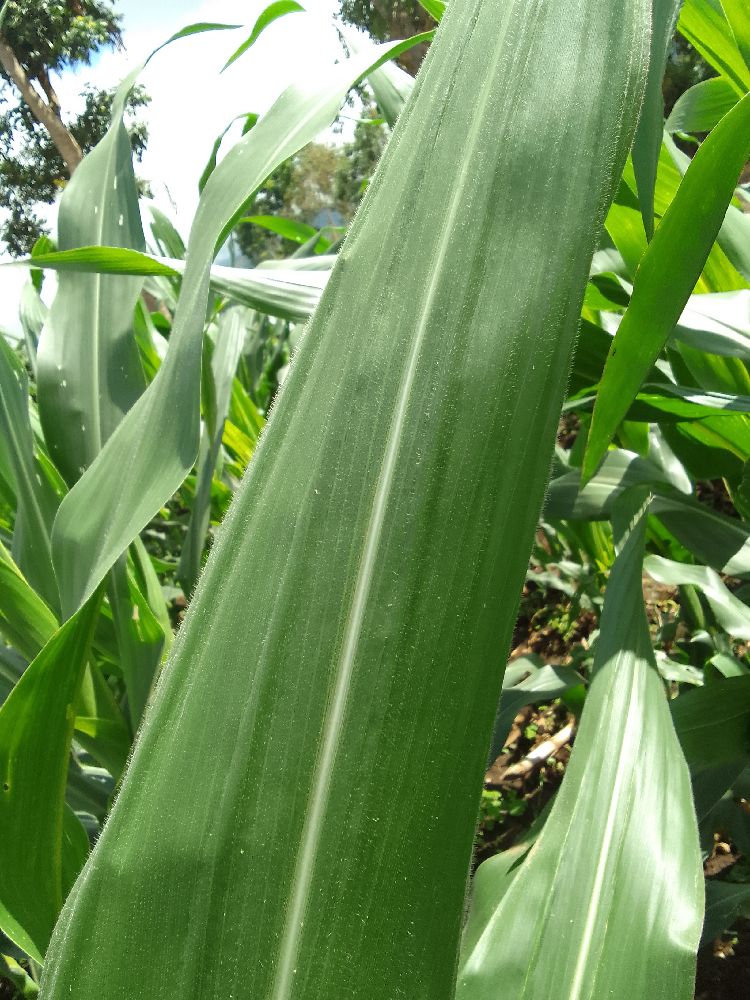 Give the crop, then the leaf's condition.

maize, healthy
